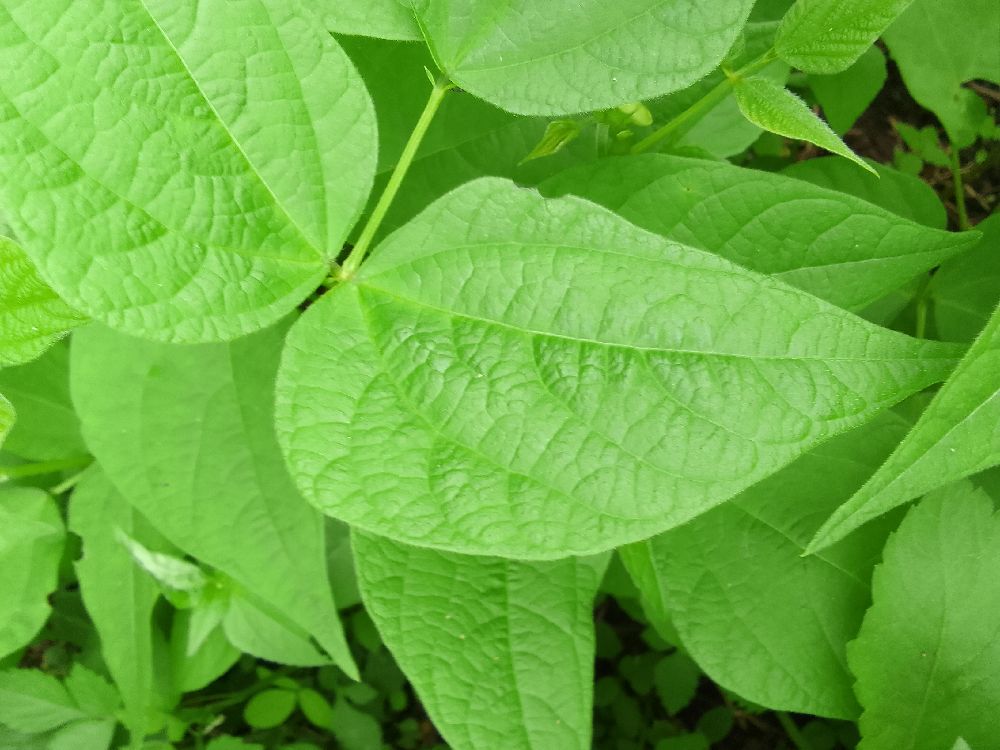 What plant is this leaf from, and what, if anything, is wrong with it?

common bean, healthy
